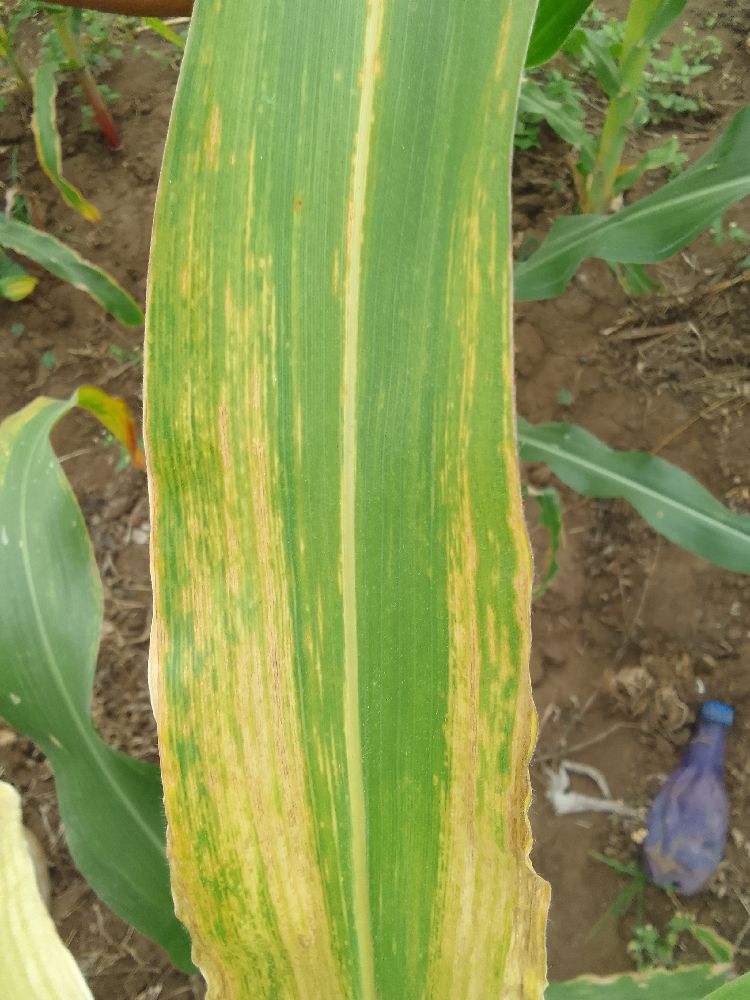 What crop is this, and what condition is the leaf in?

maize, maize lethal necrosis
